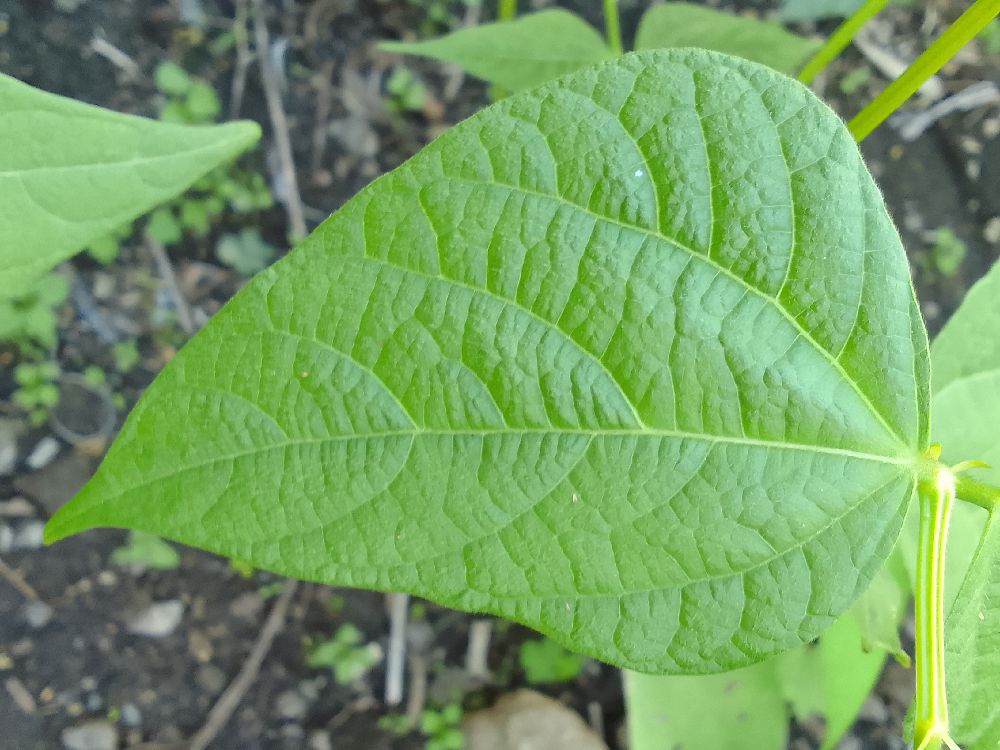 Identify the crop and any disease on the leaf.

common bean, healthy
